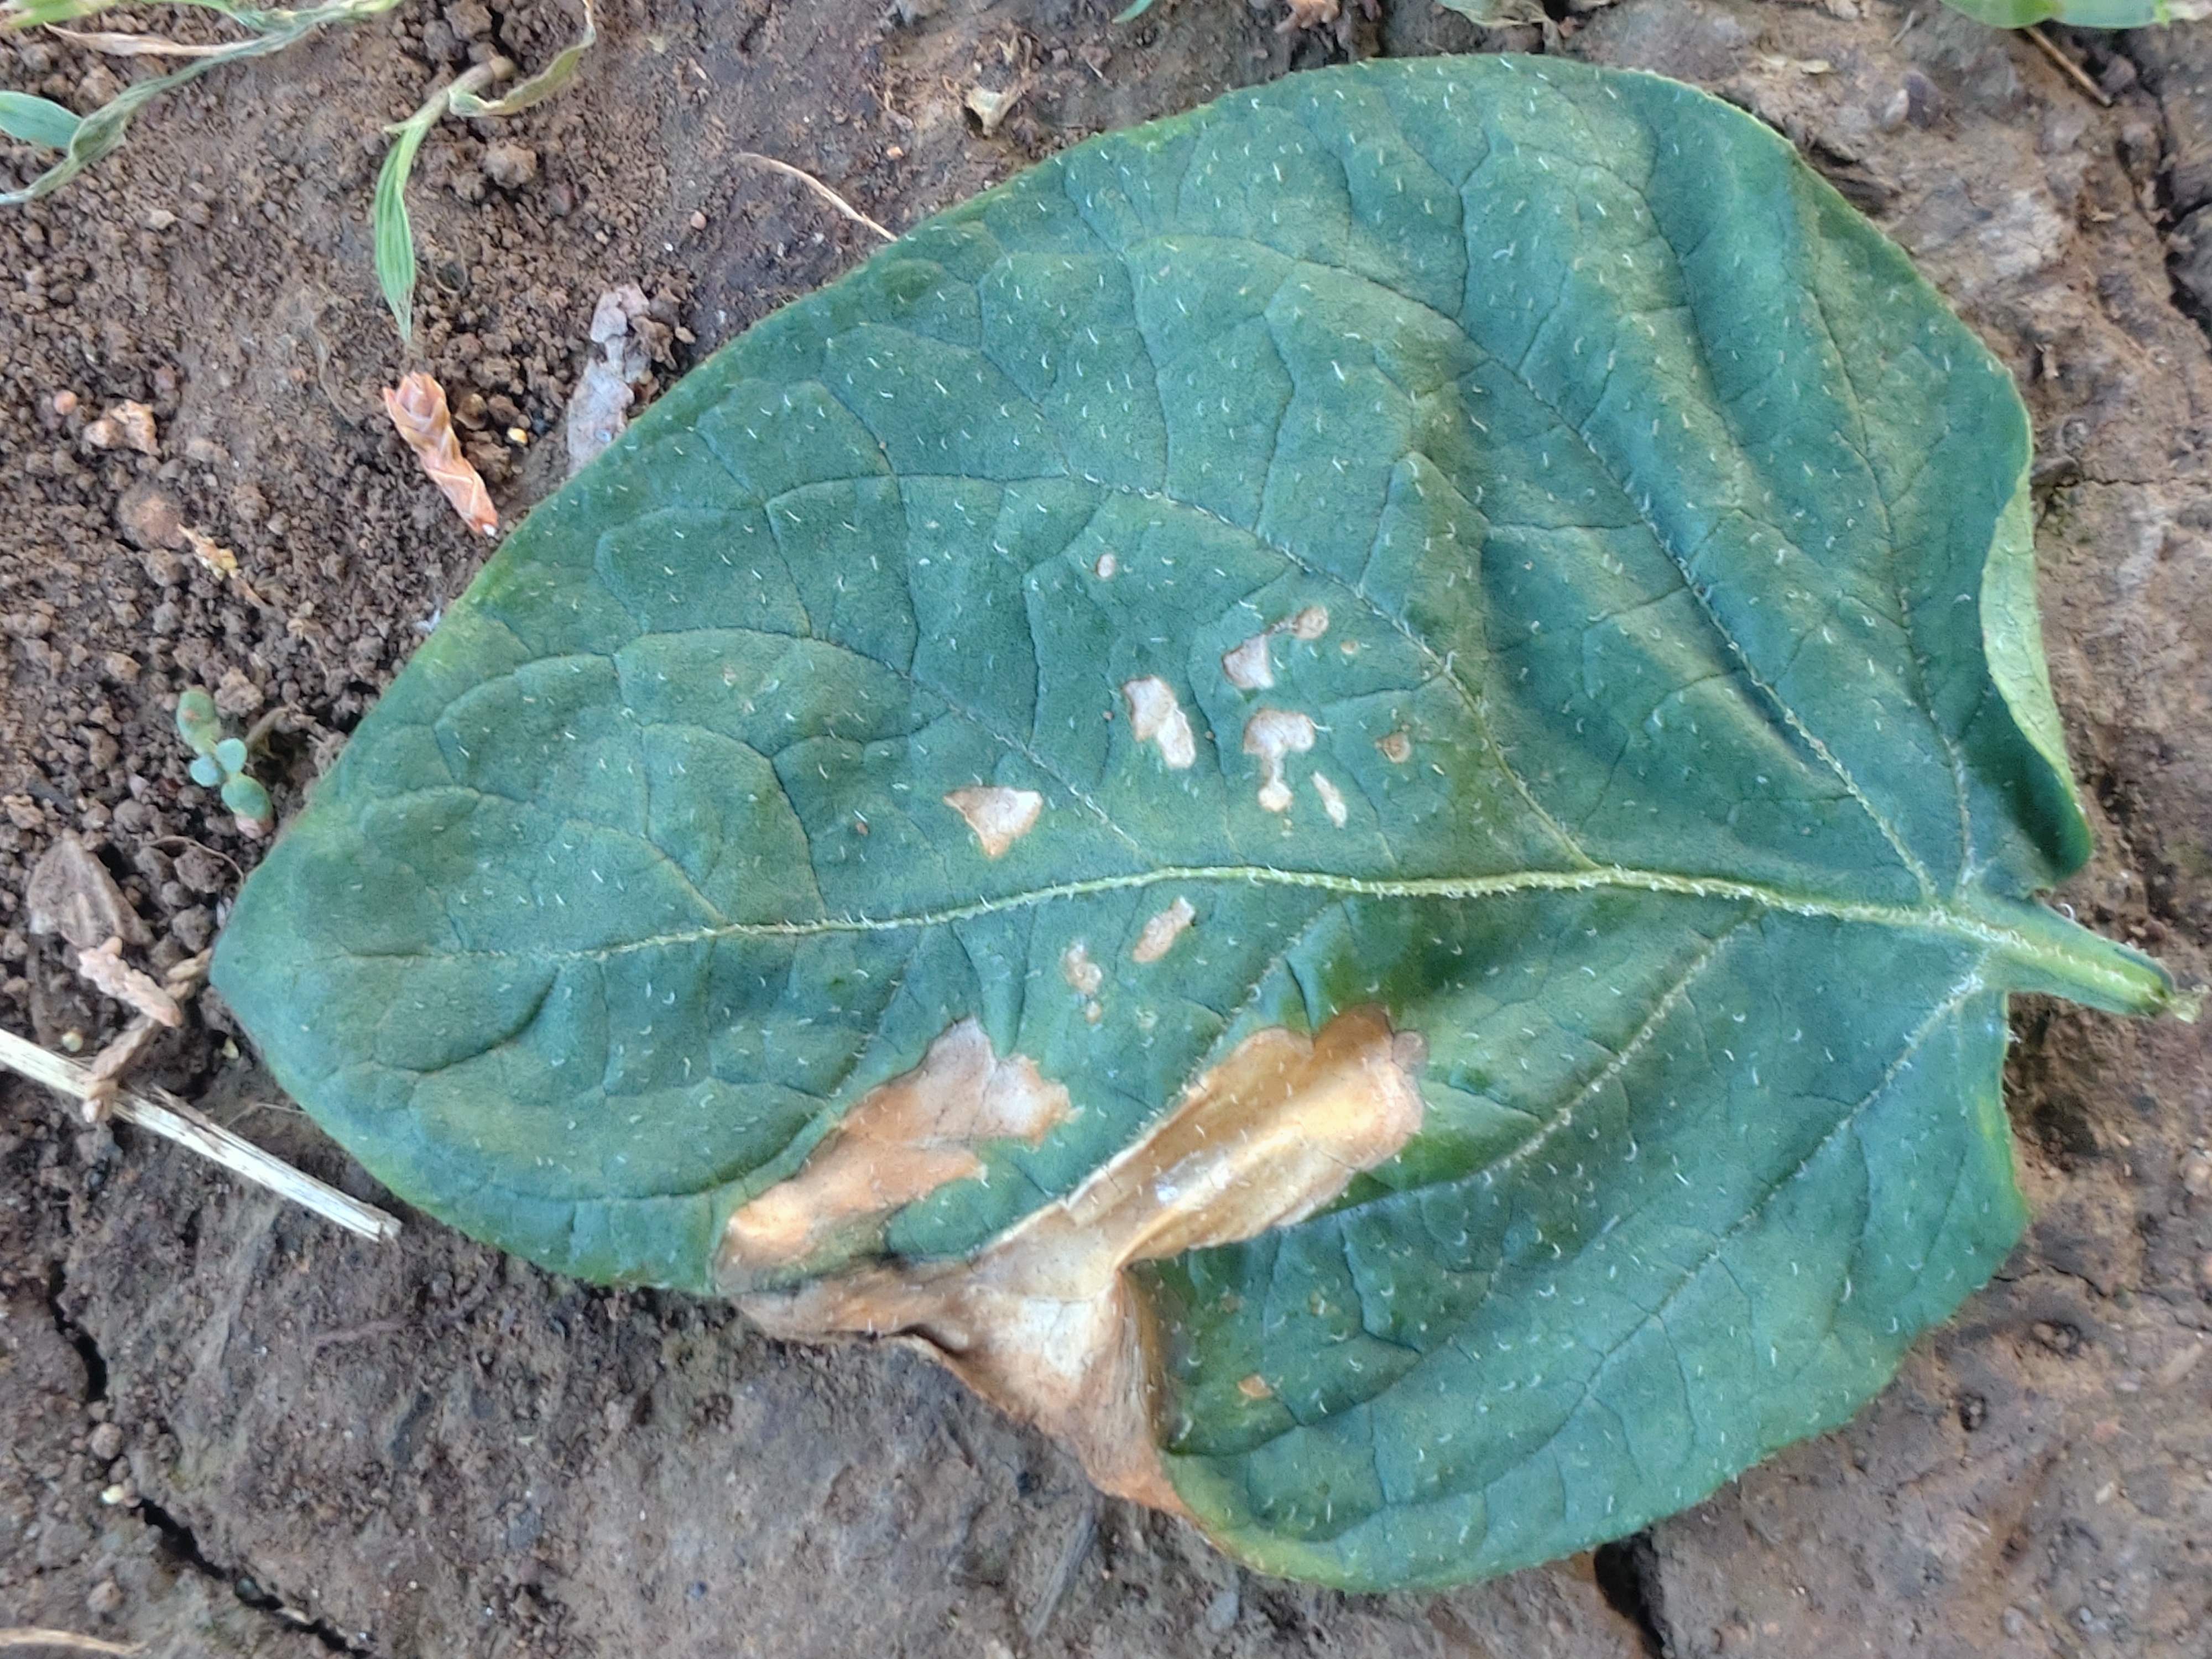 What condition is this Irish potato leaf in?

early blight
